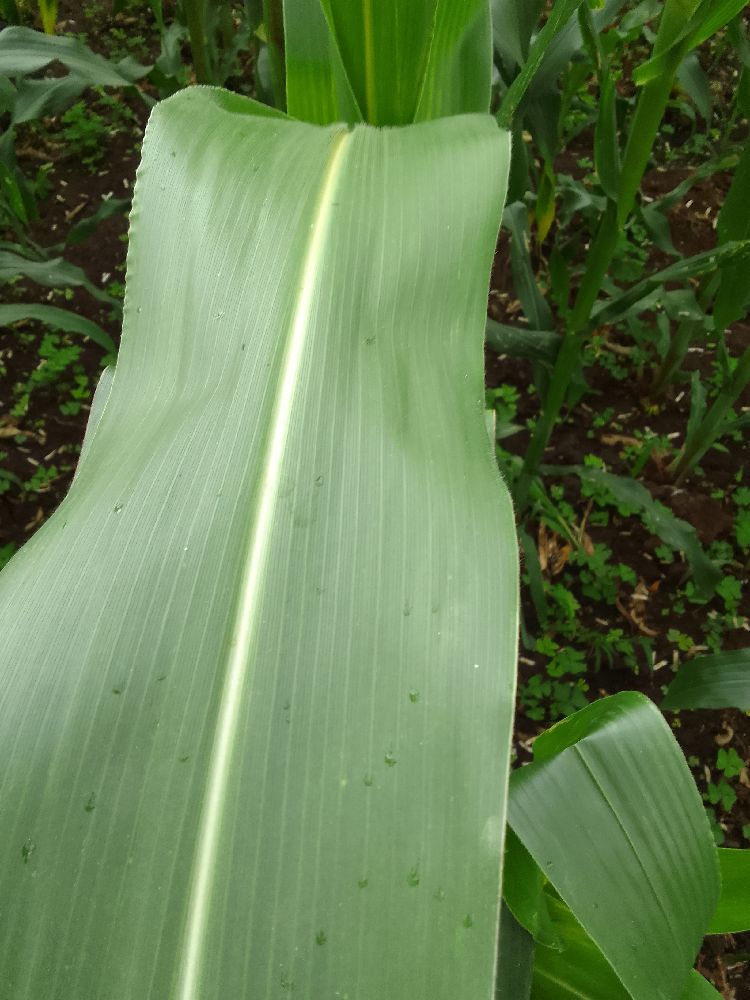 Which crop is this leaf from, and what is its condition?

maize, healthy
